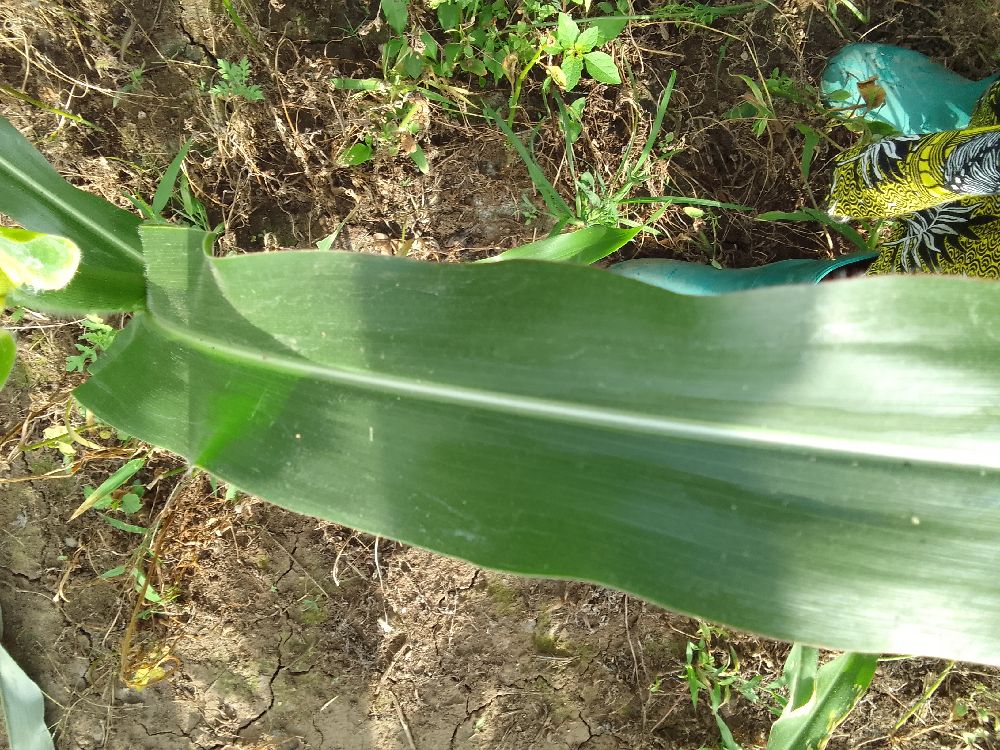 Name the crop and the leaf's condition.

maize, healthy
